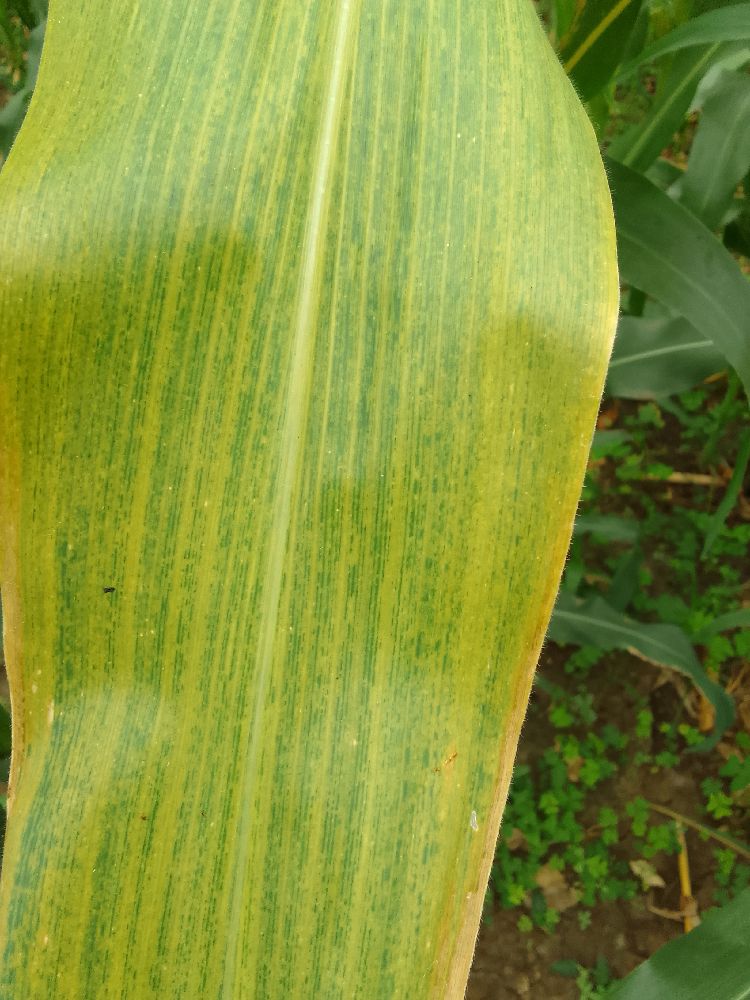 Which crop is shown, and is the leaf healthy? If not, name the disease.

maize, maize lethal necrosis
